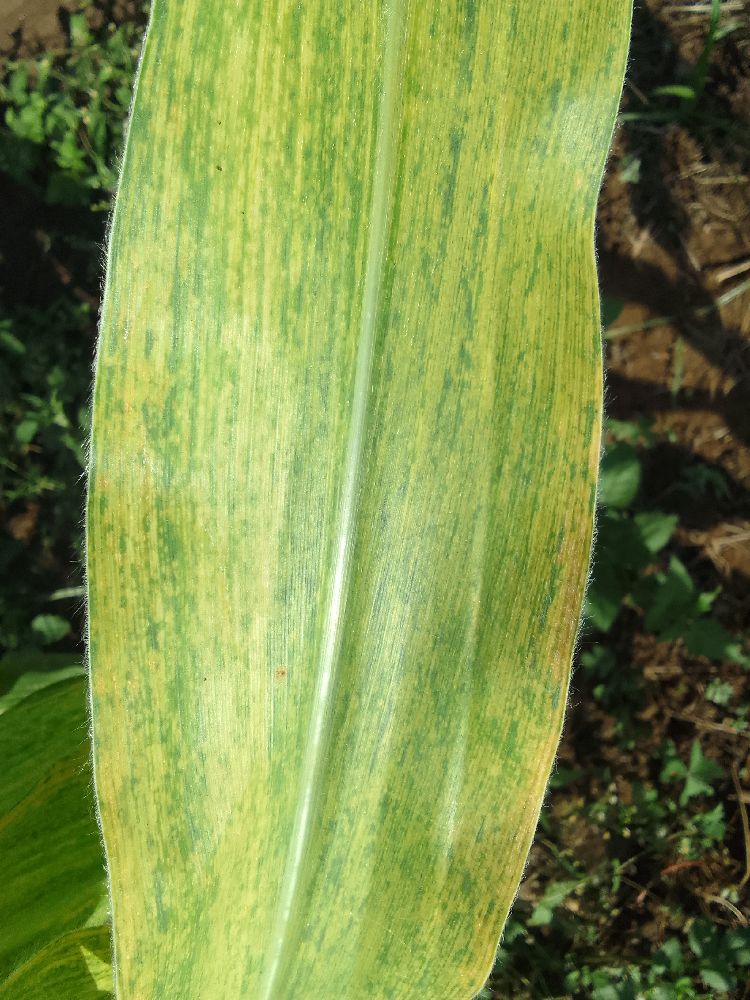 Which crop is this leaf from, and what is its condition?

maize, maize lethal necrosis
